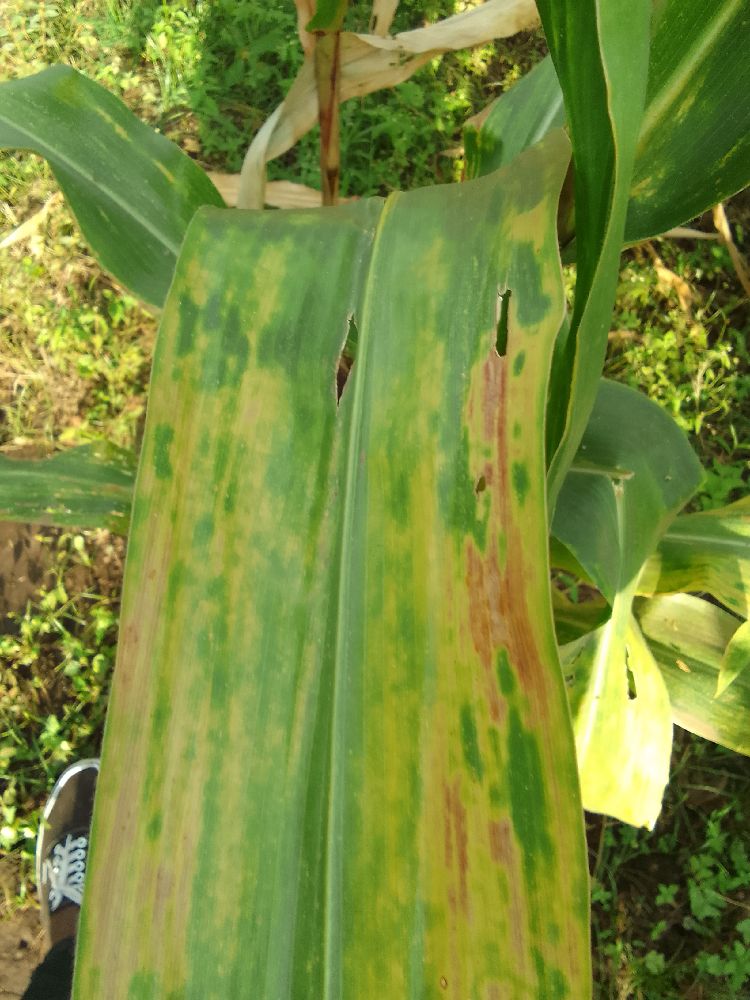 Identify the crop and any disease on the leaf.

maize, maize lethal necrosis
